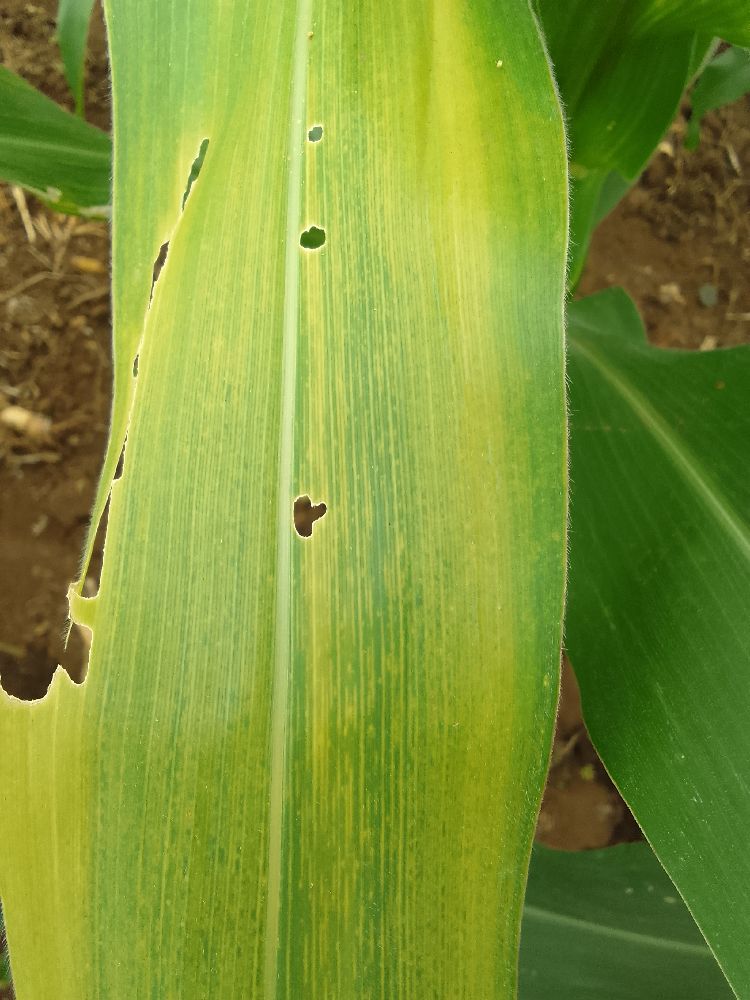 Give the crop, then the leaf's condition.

maize, maize lethal necrosis
